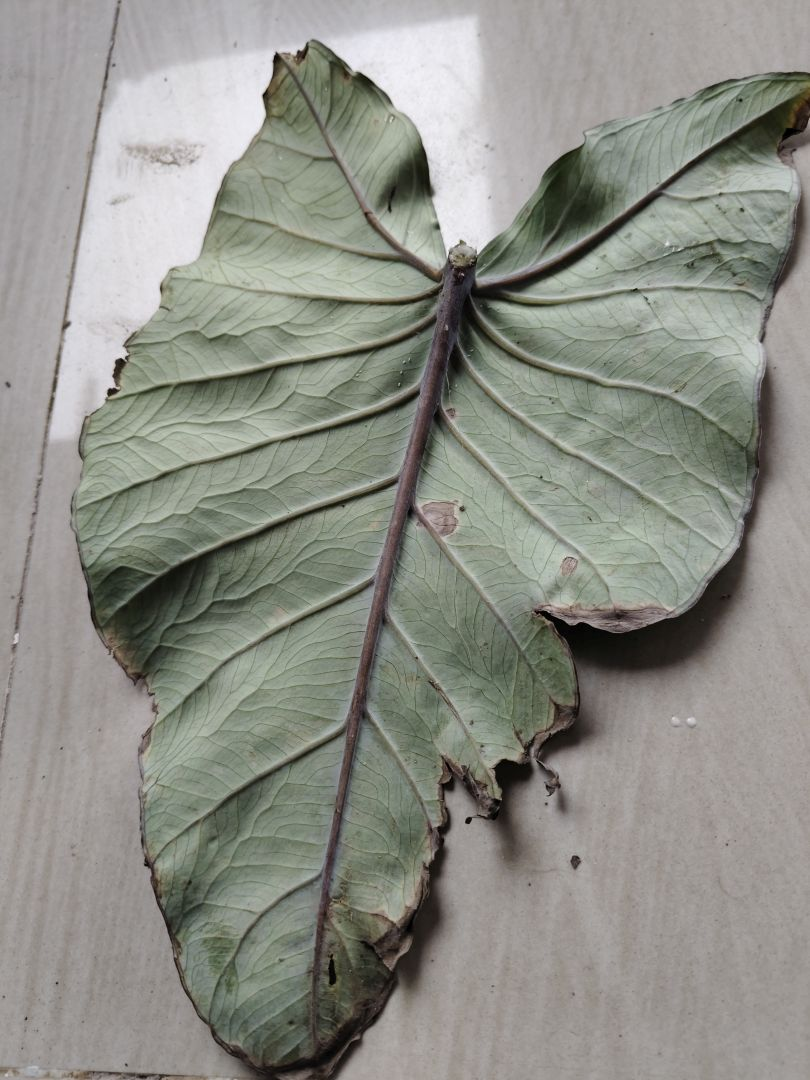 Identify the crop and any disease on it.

taro, leaf blight
